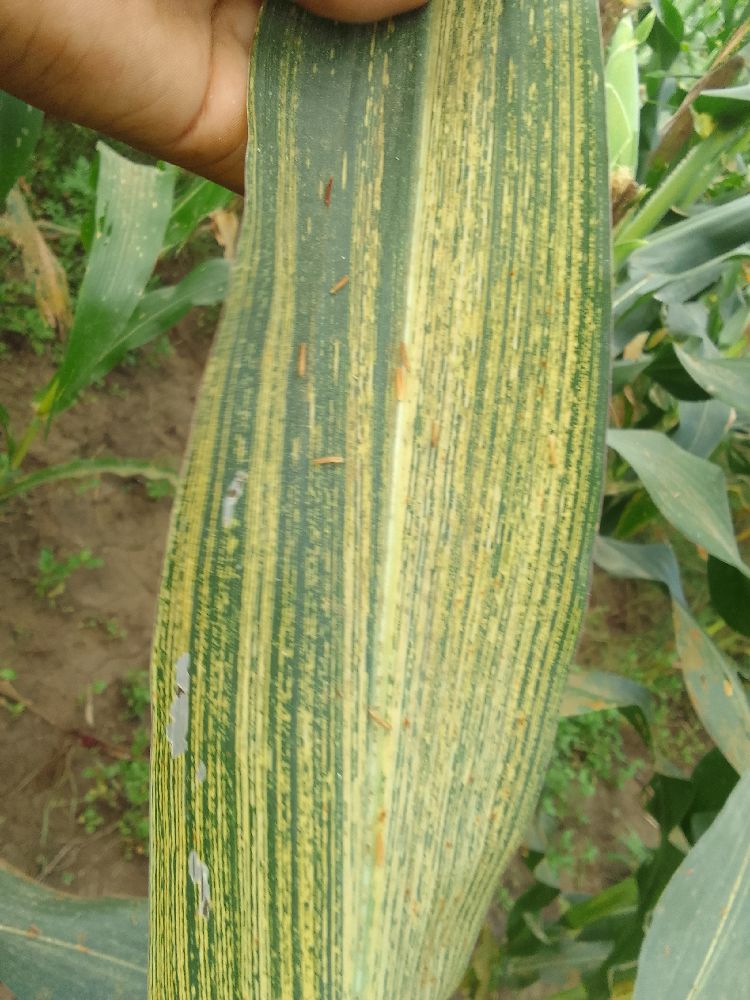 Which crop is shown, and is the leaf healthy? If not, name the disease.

maize, maize streak virus
